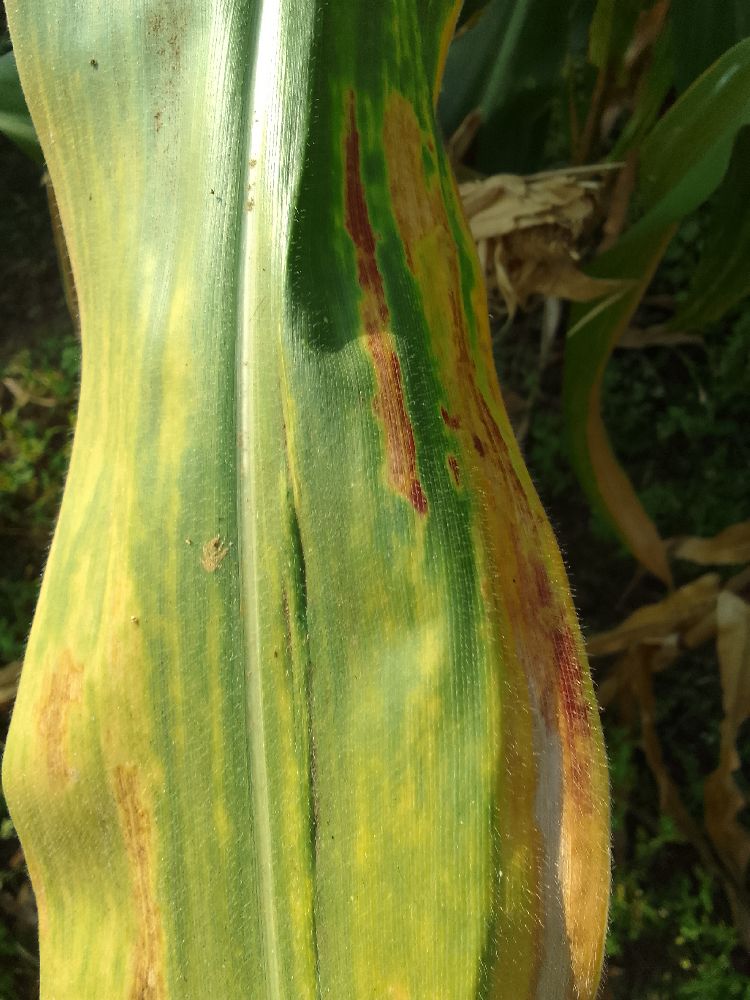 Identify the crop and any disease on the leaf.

maize, maize lethal necrosis
